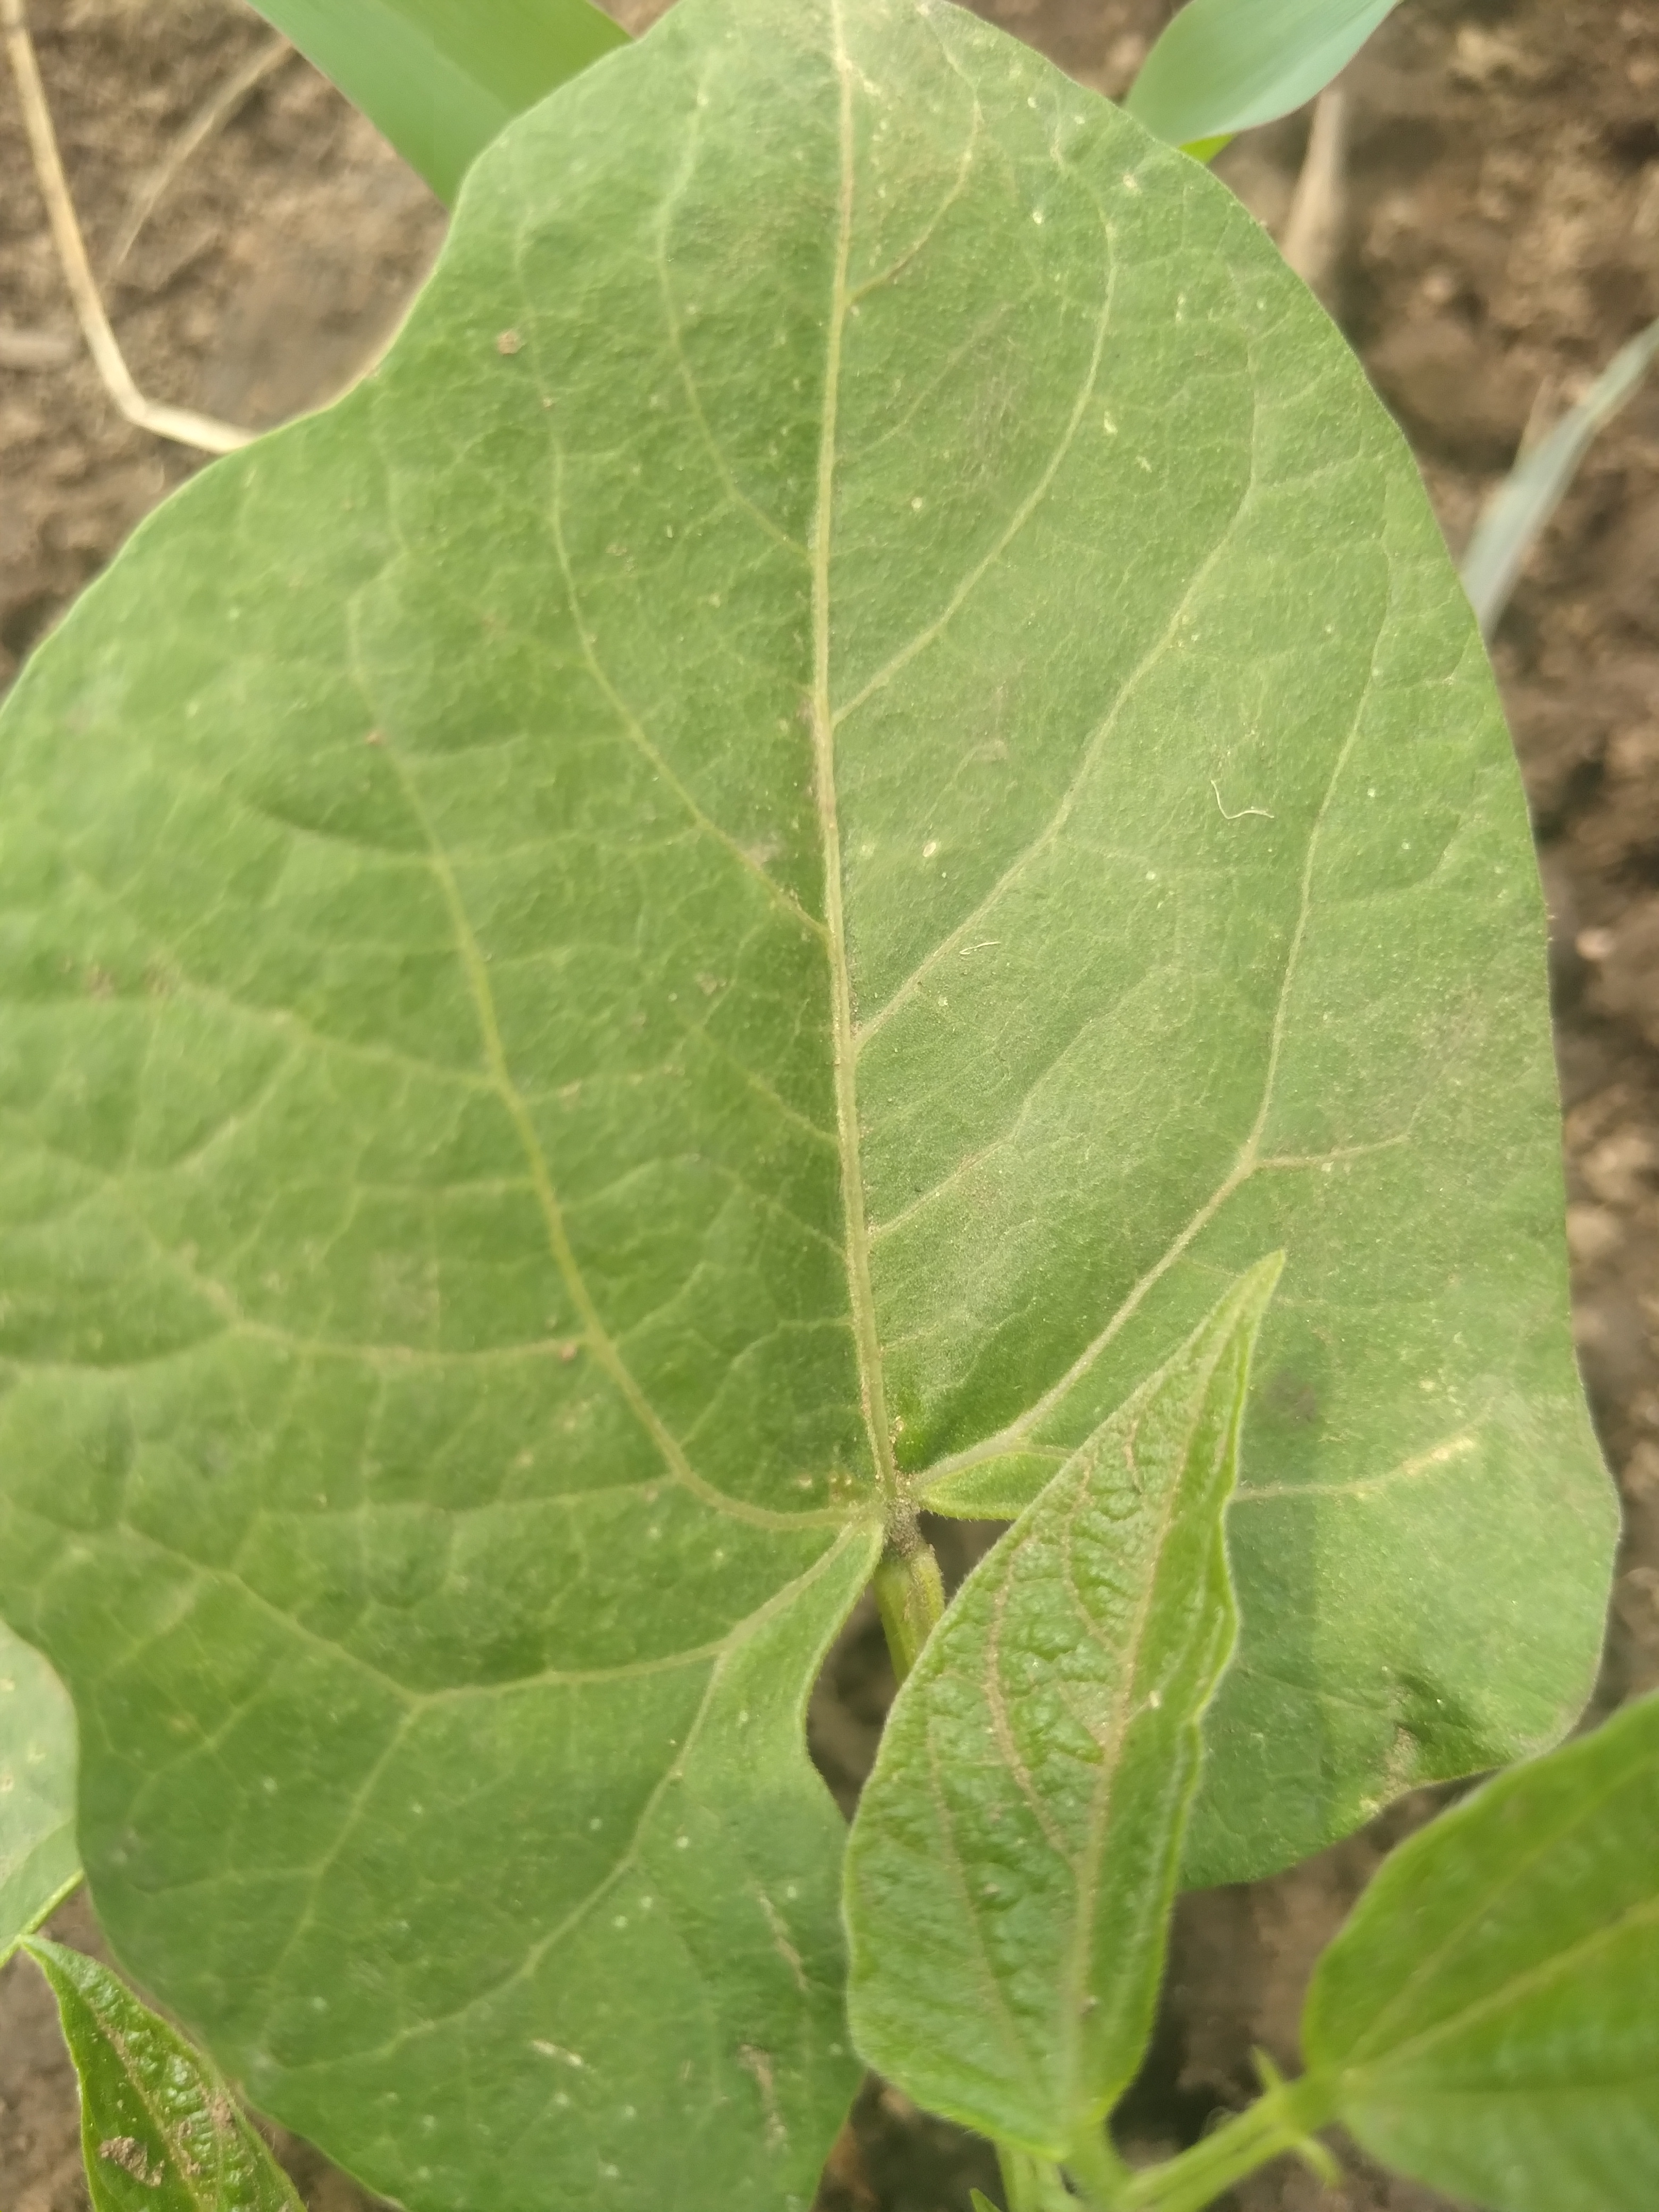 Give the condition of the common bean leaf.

healthy
